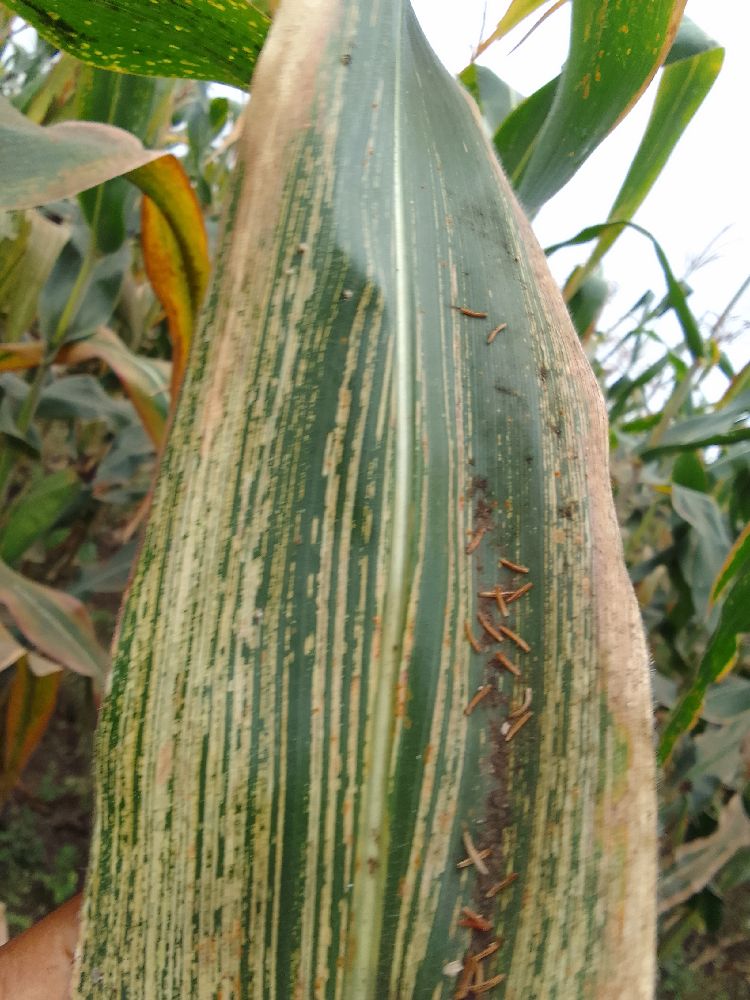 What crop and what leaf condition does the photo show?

maize, maize streak virus
